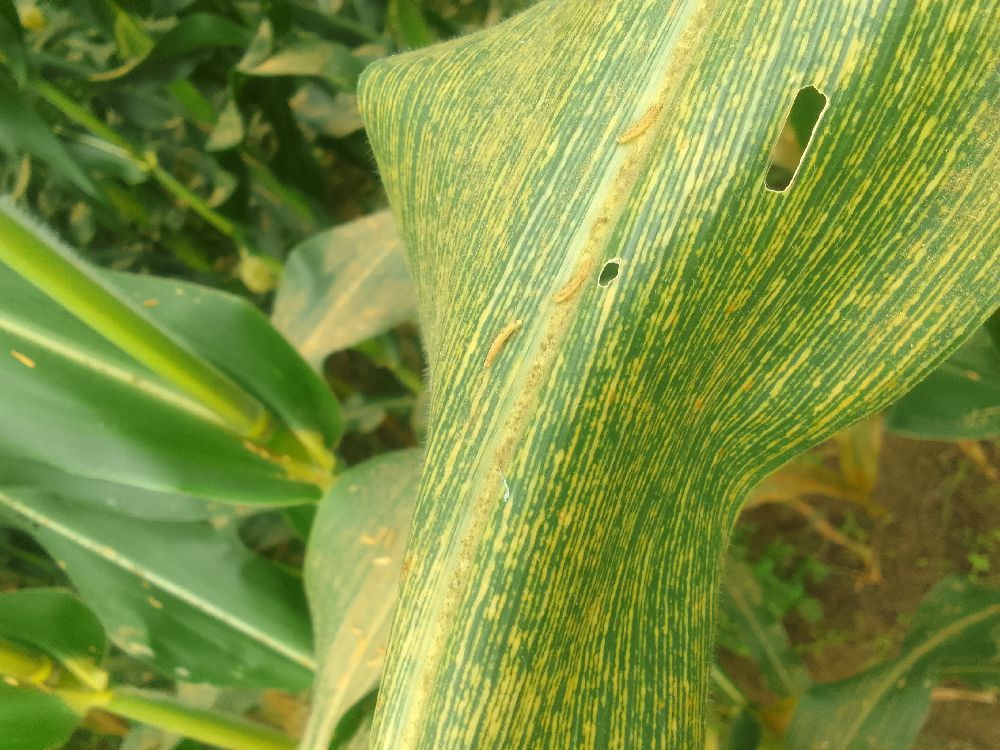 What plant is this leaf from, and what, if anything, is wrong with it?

maize, maize streak virus
